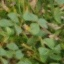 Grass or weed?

unstructured weed
